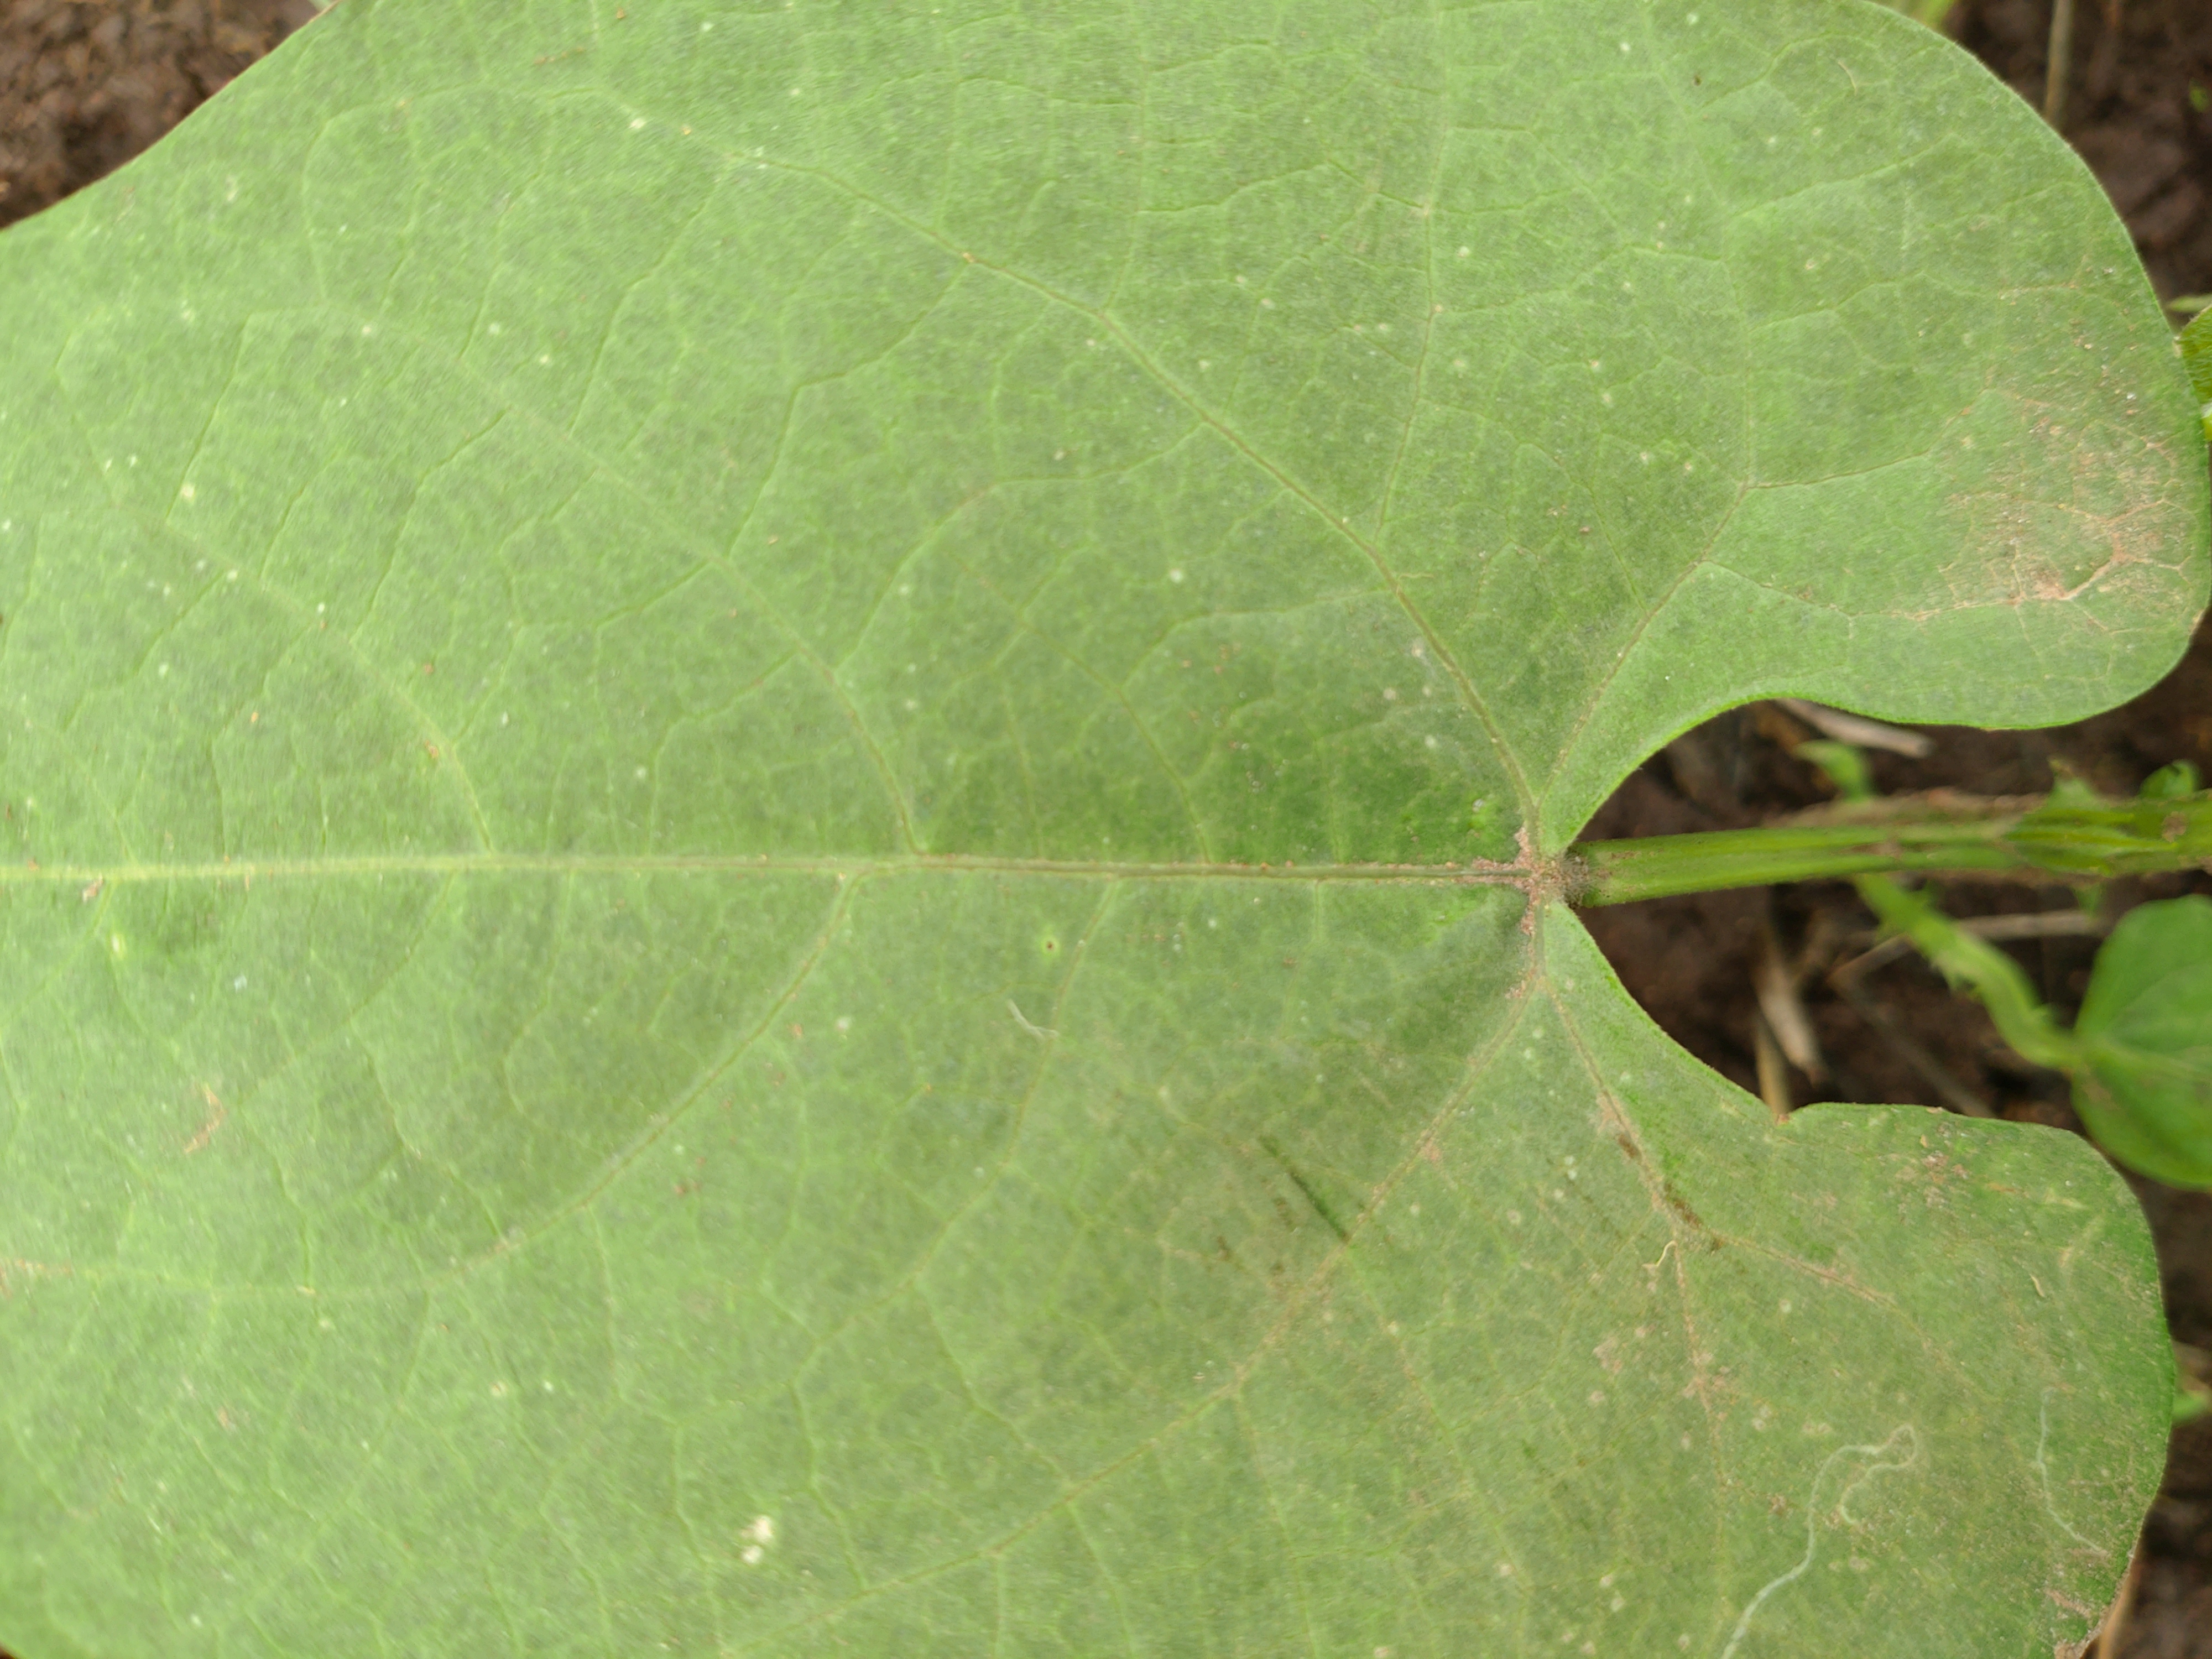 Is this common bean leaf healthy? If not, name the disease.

healthy
